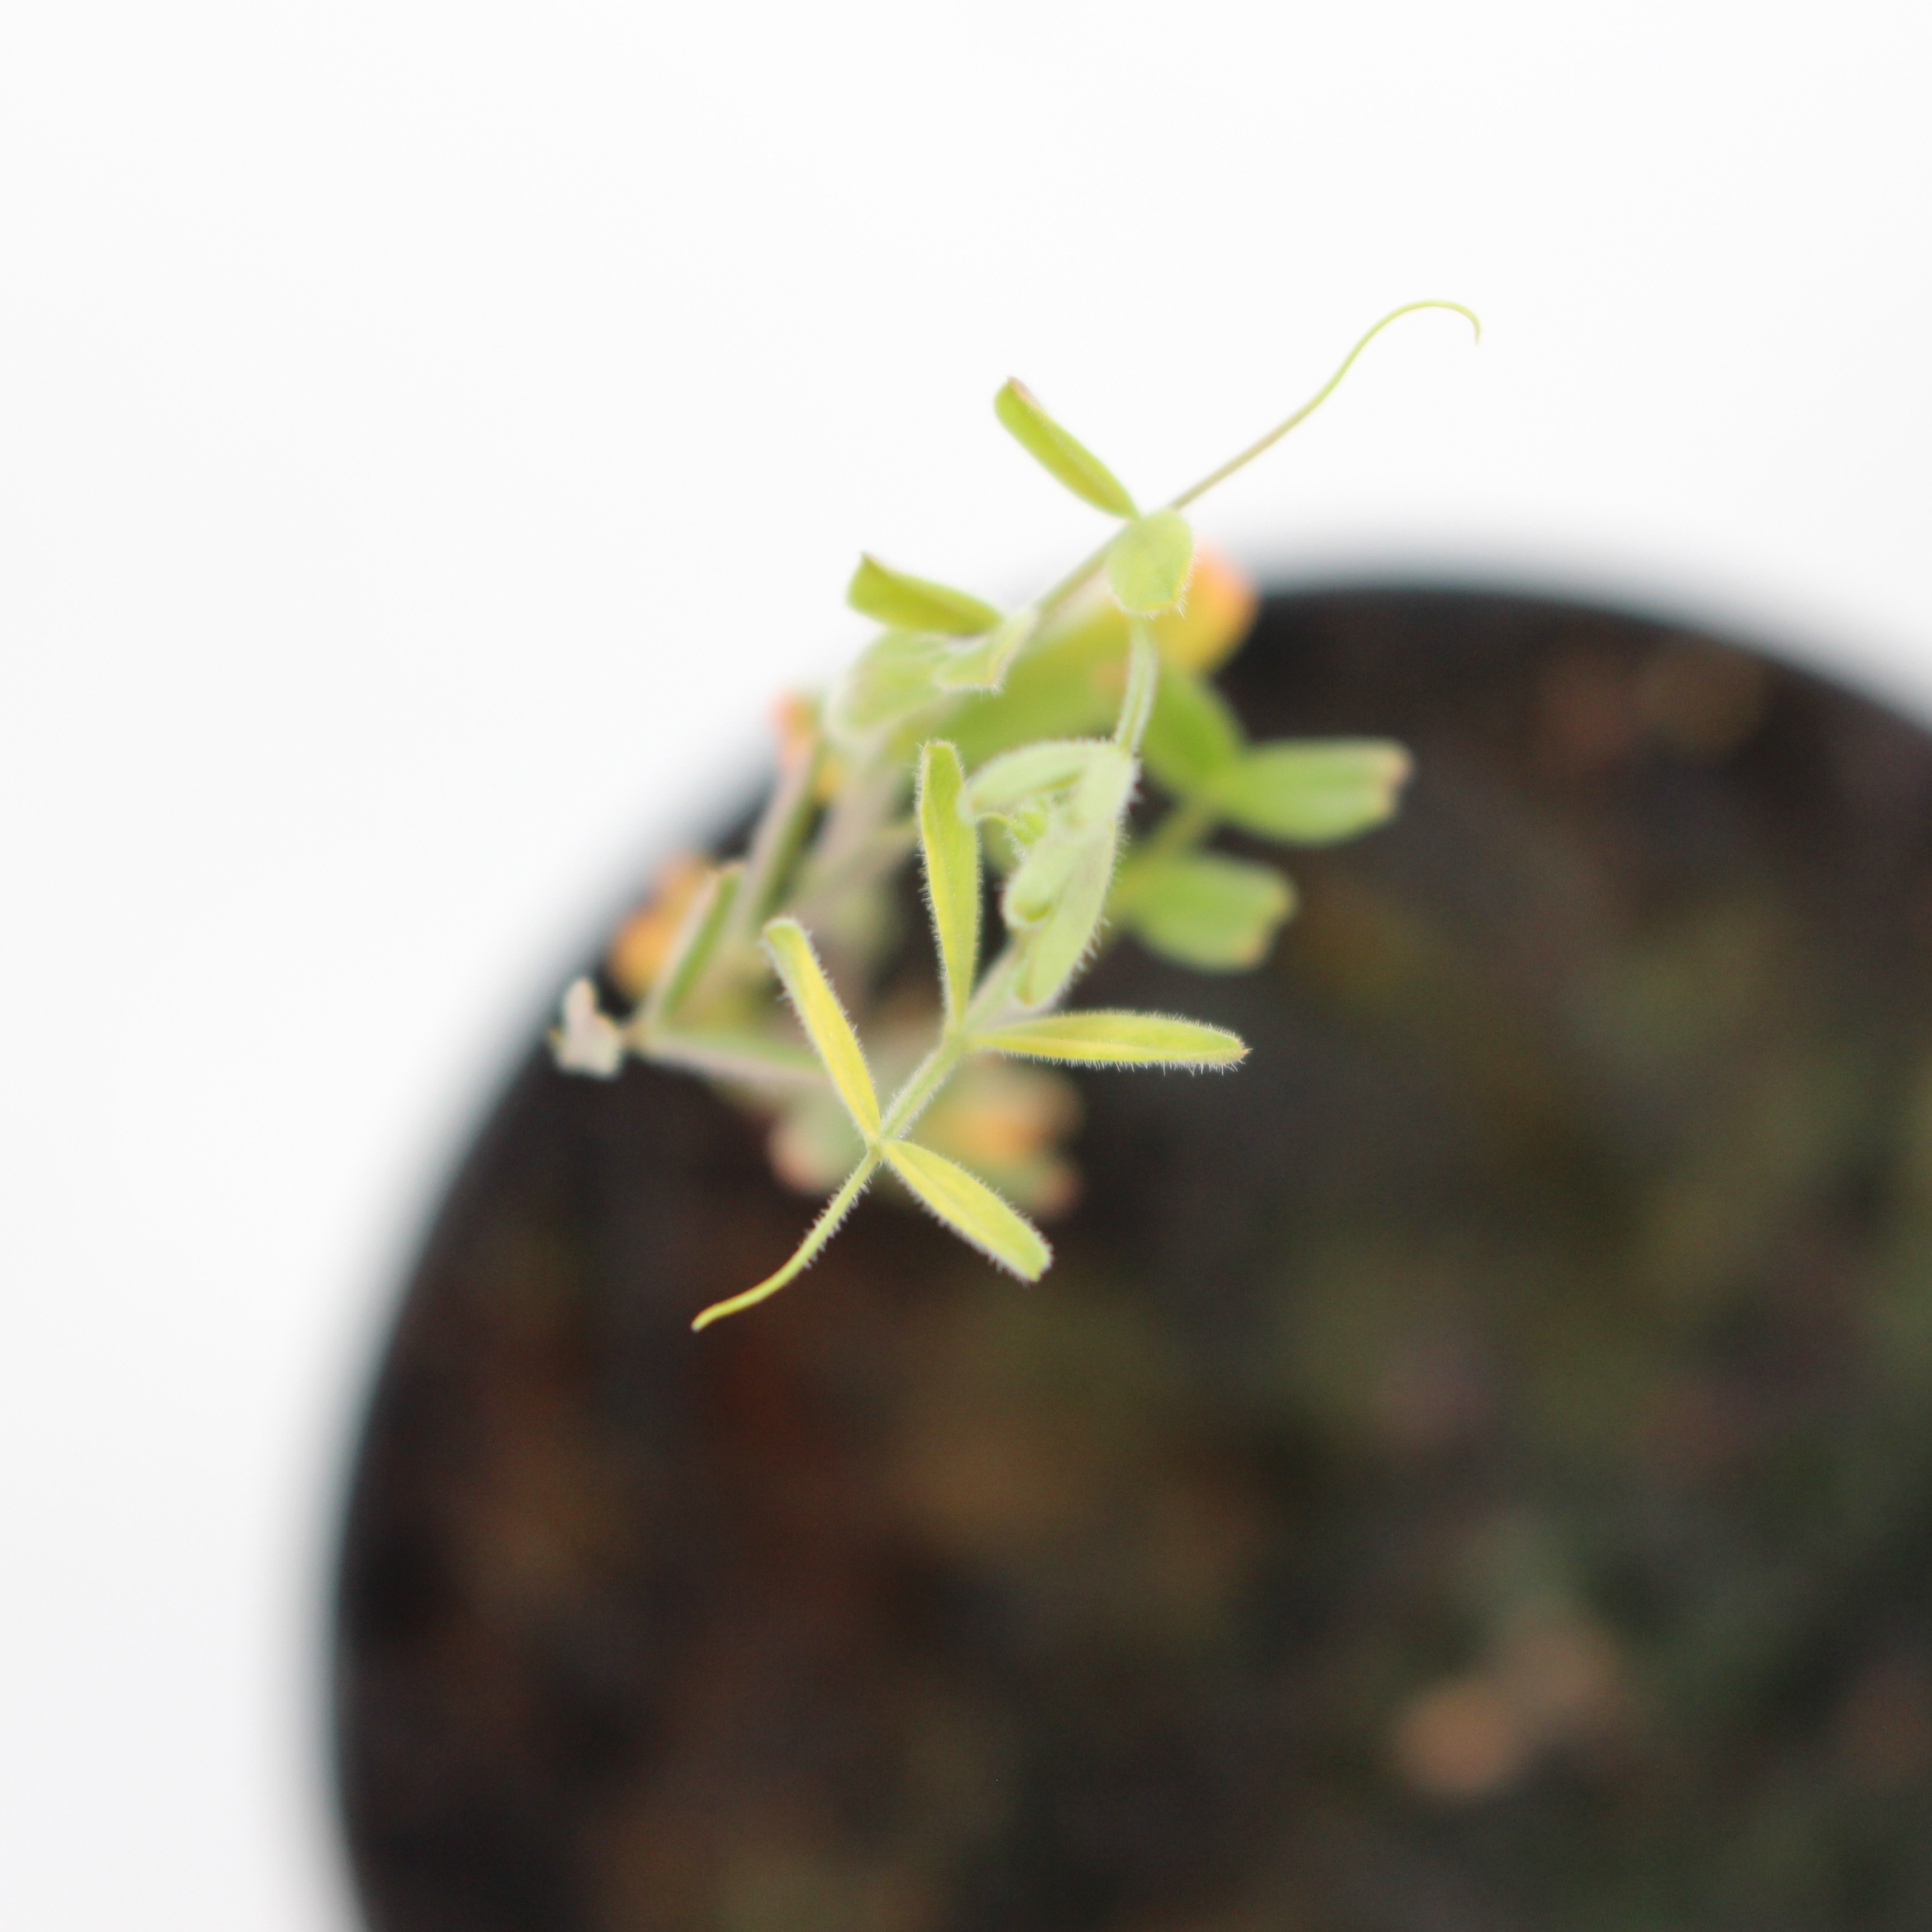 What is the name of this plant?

Vicia sativa
